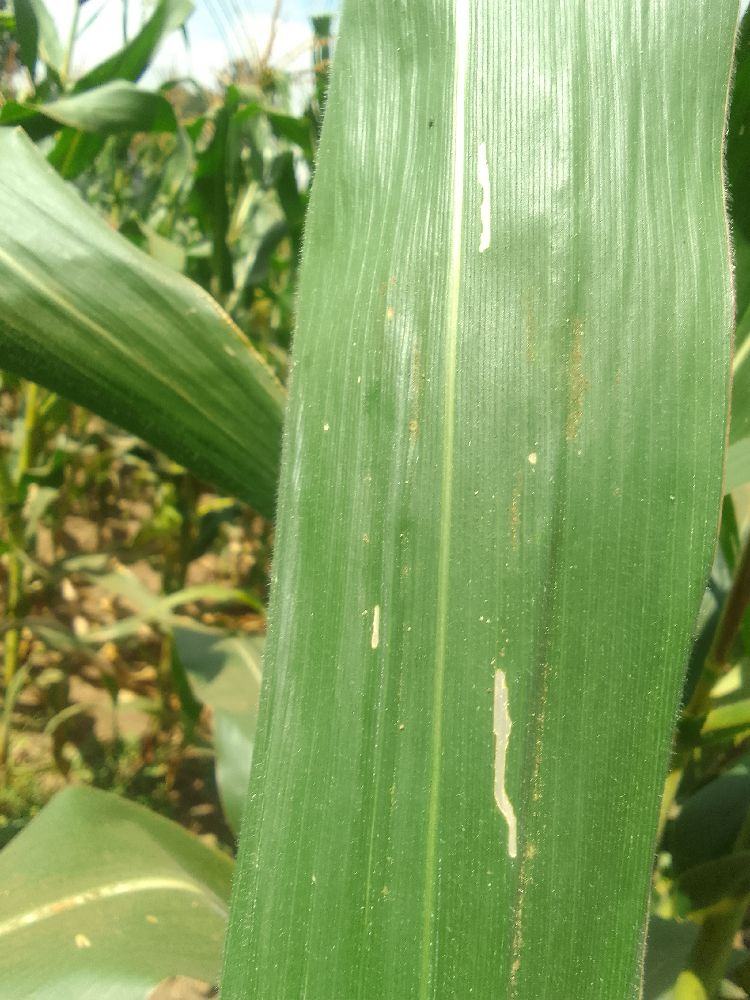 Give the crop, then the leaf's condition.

maize, healthy
